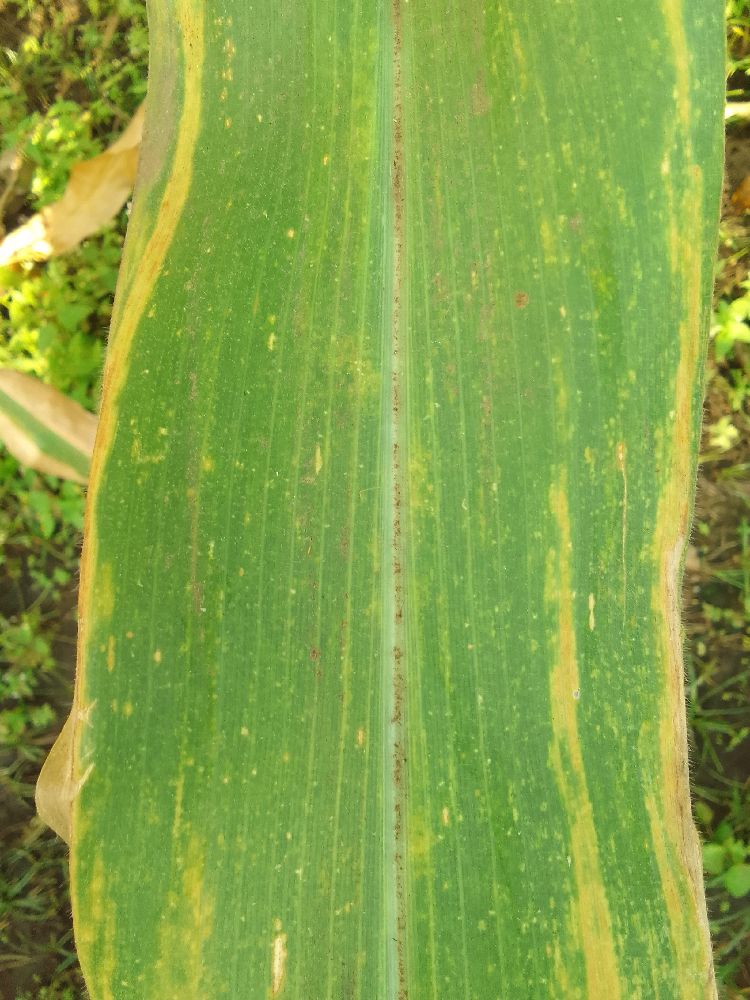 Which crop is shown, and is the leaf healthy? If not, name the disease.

maize, maize lethal necrosis
